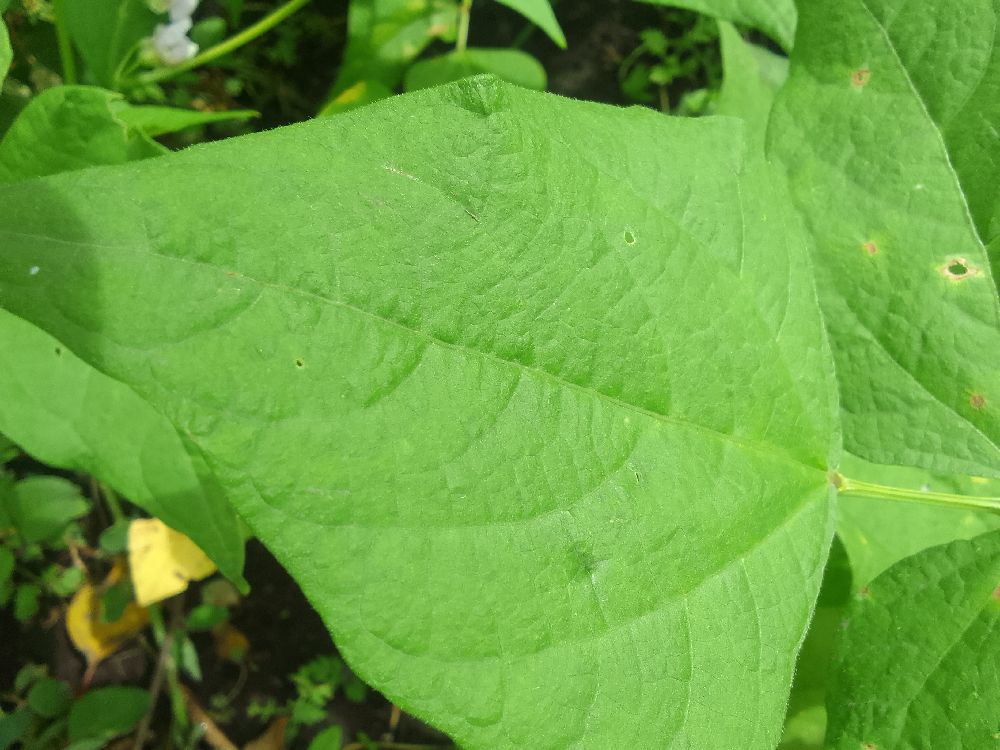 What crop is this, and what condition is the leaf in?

common bean, healthy
